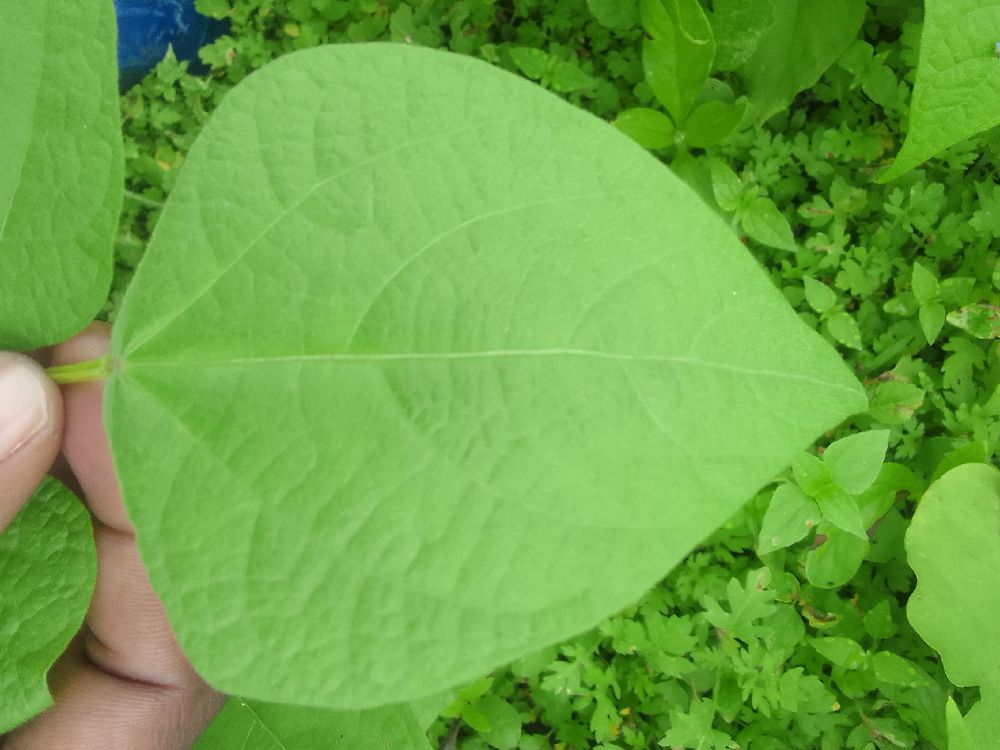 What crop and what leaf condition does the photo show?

common bean, healthy
